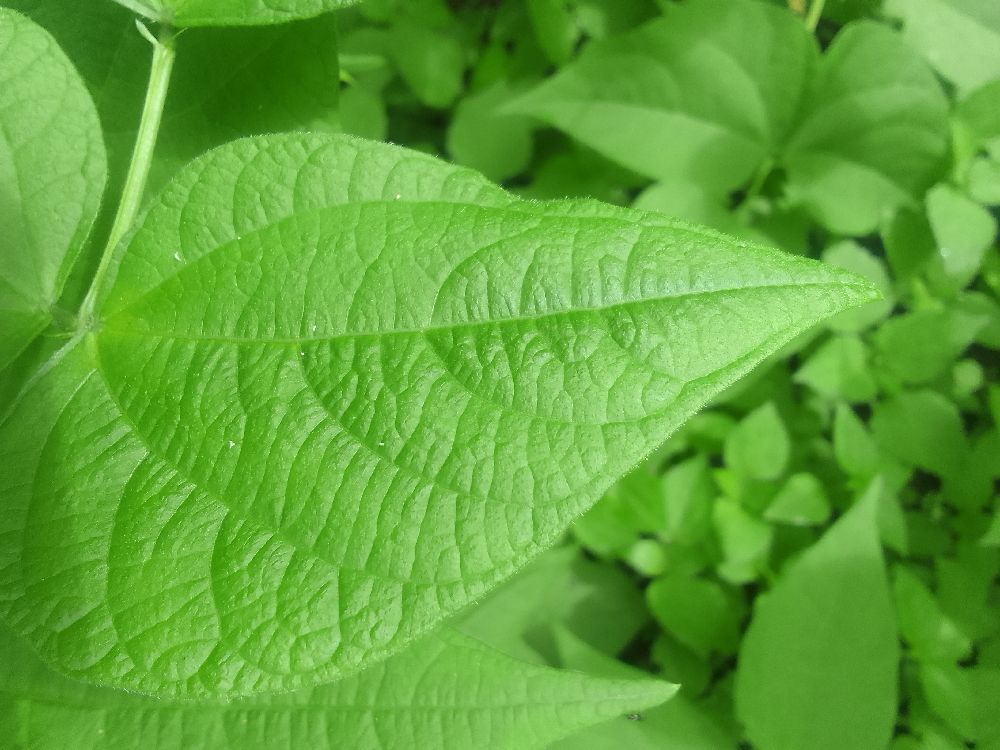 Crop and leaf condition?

common bean, healthy
